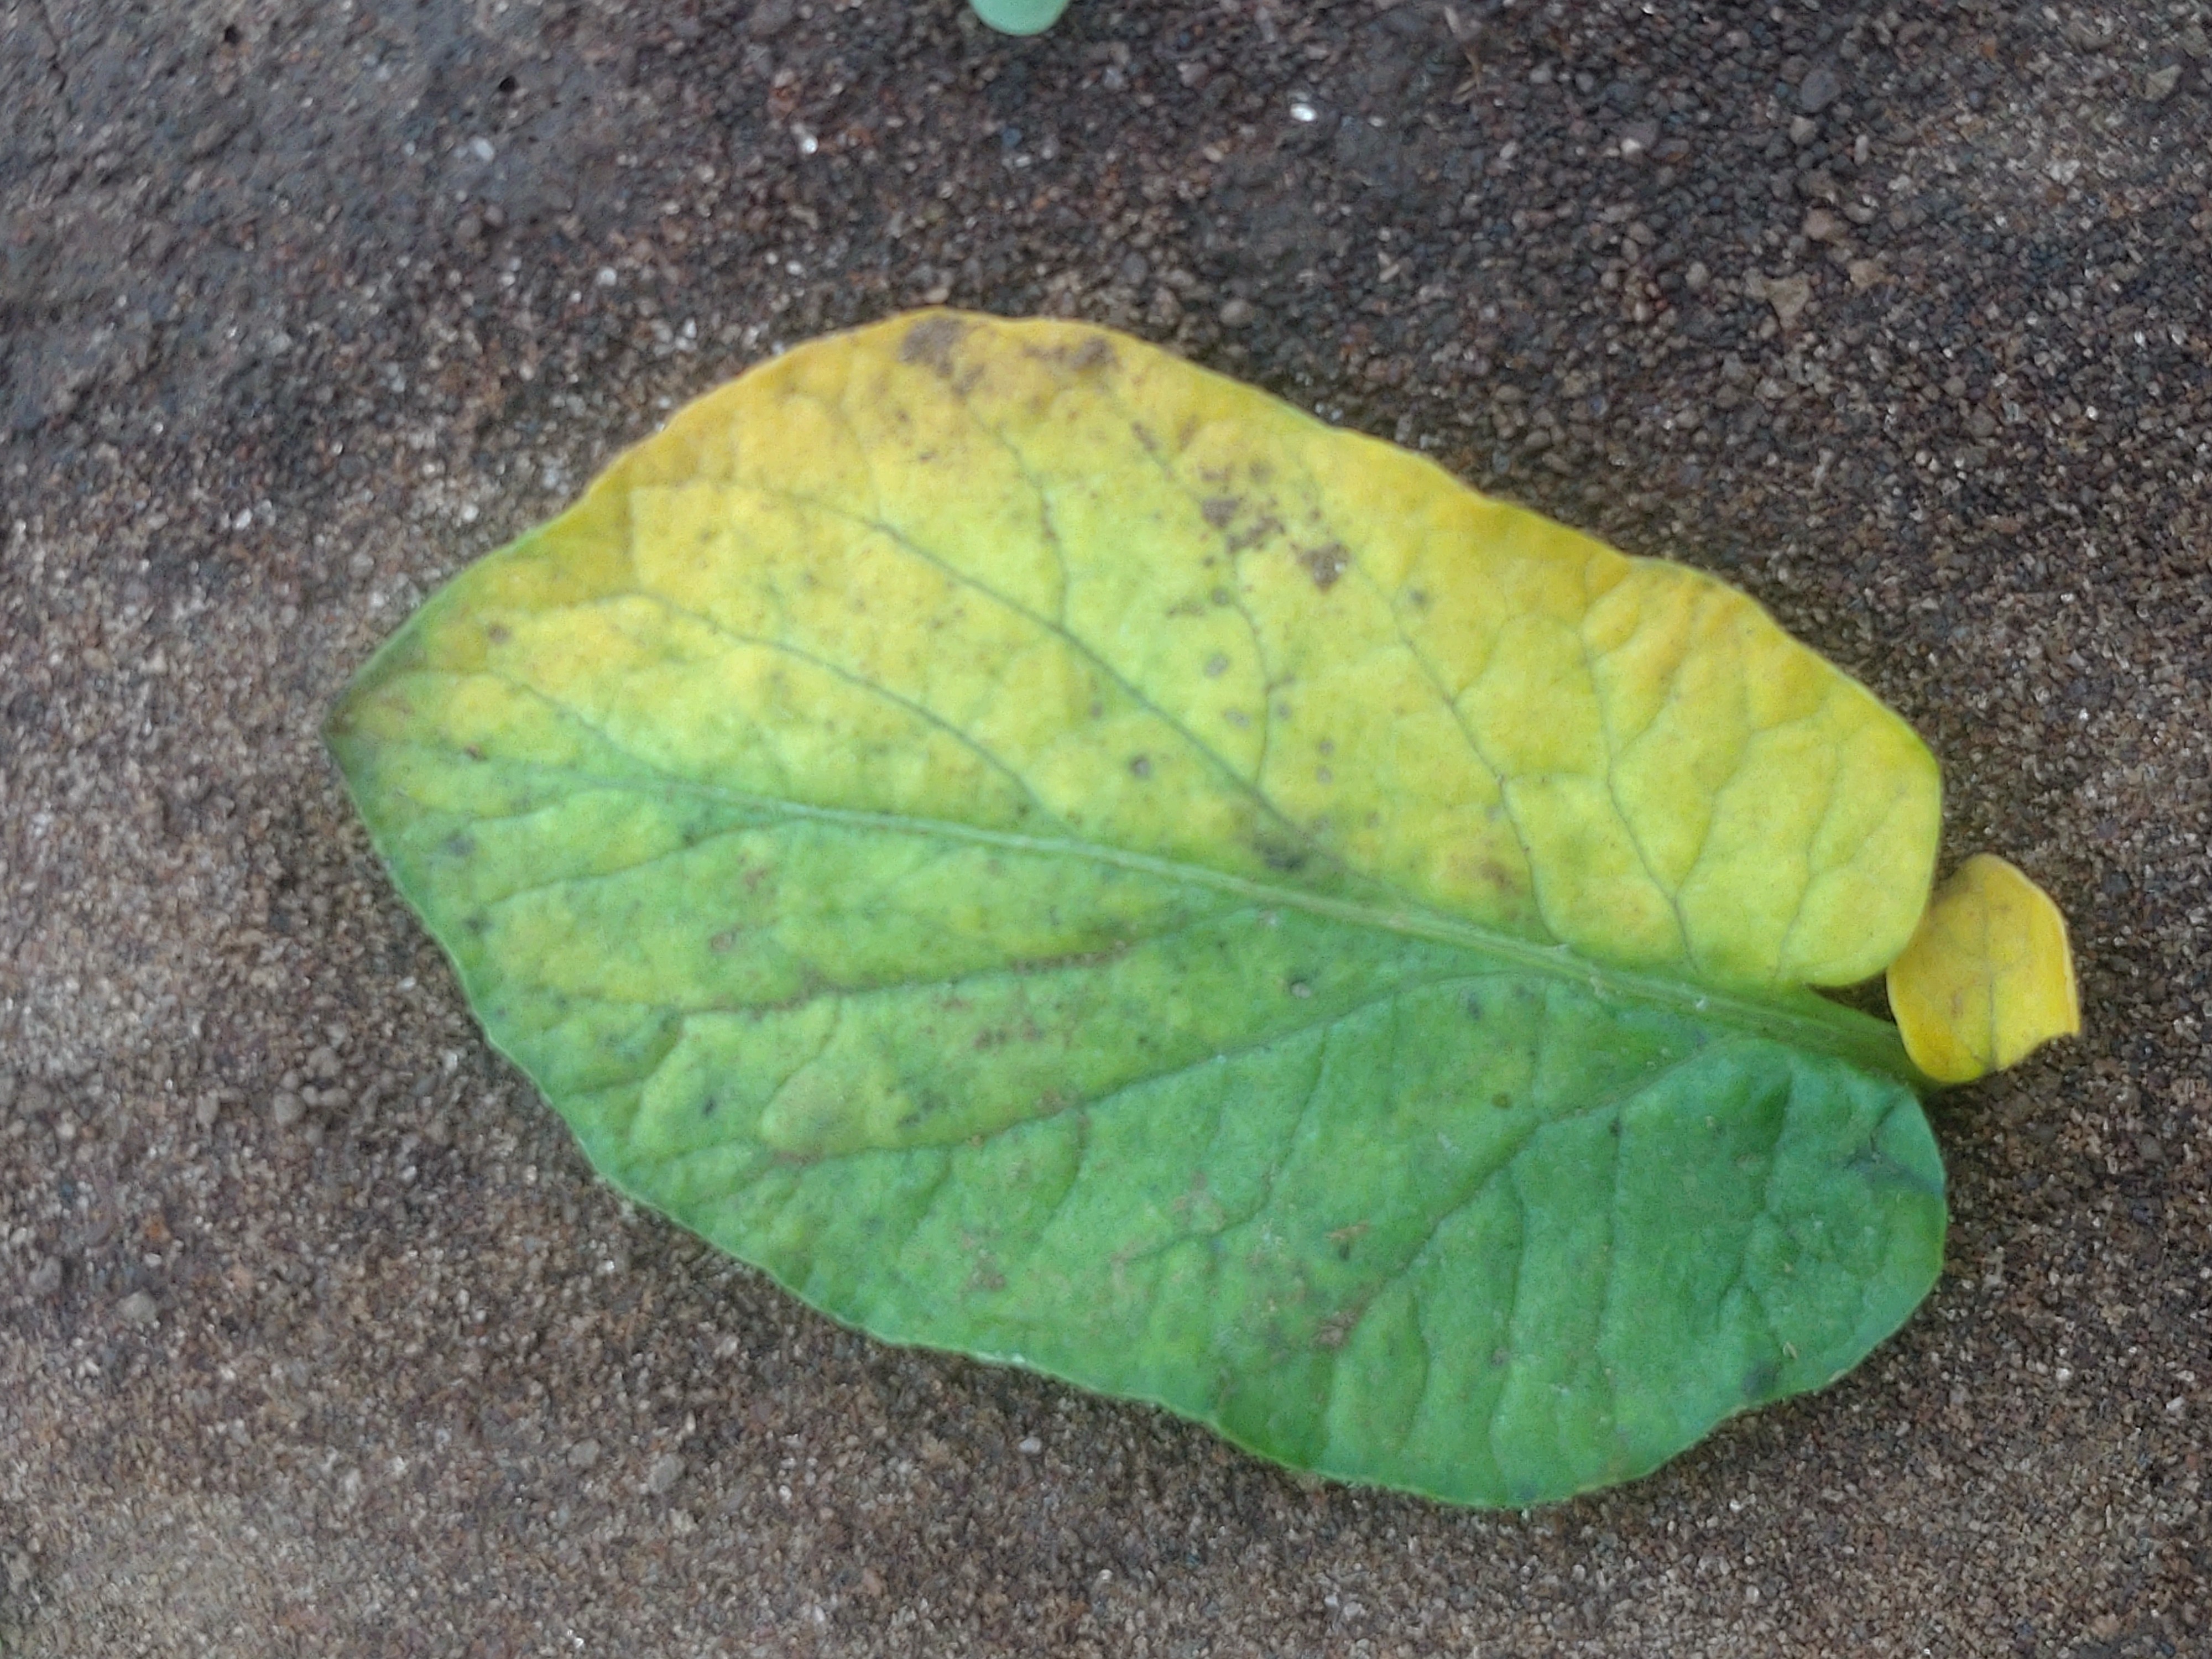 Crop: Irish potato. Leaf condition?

late blight
